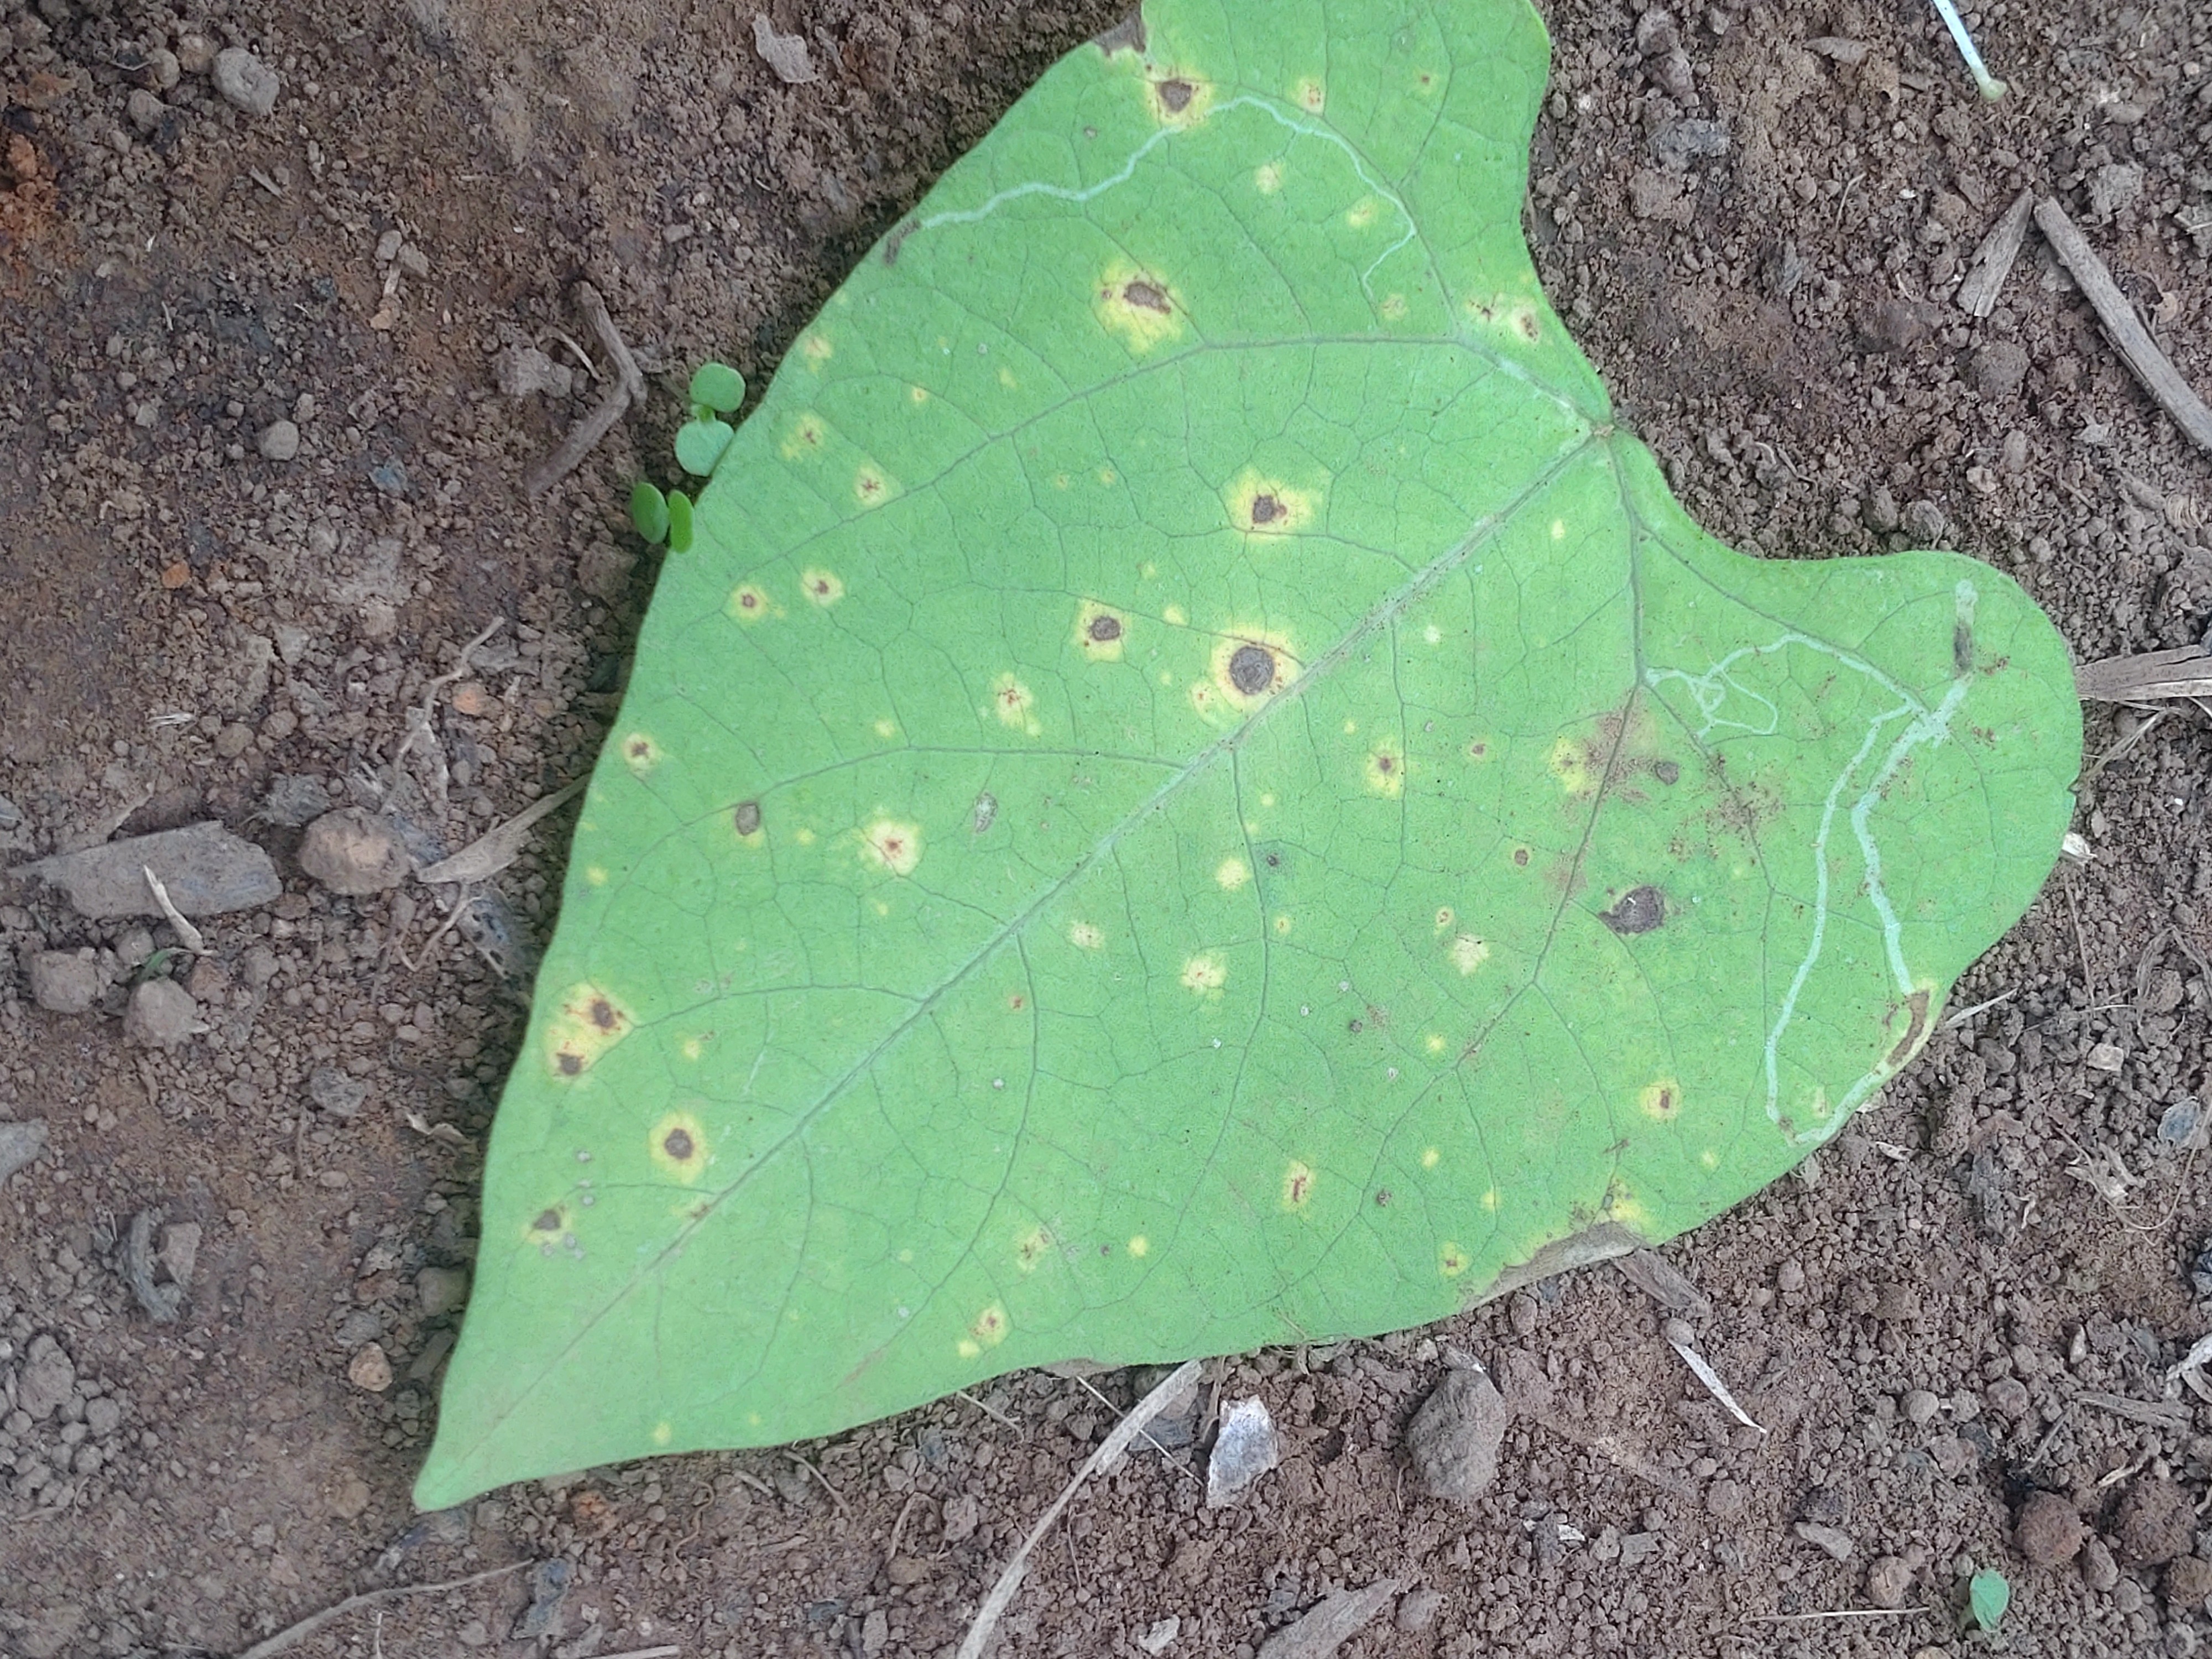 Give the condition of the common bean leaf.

rust
